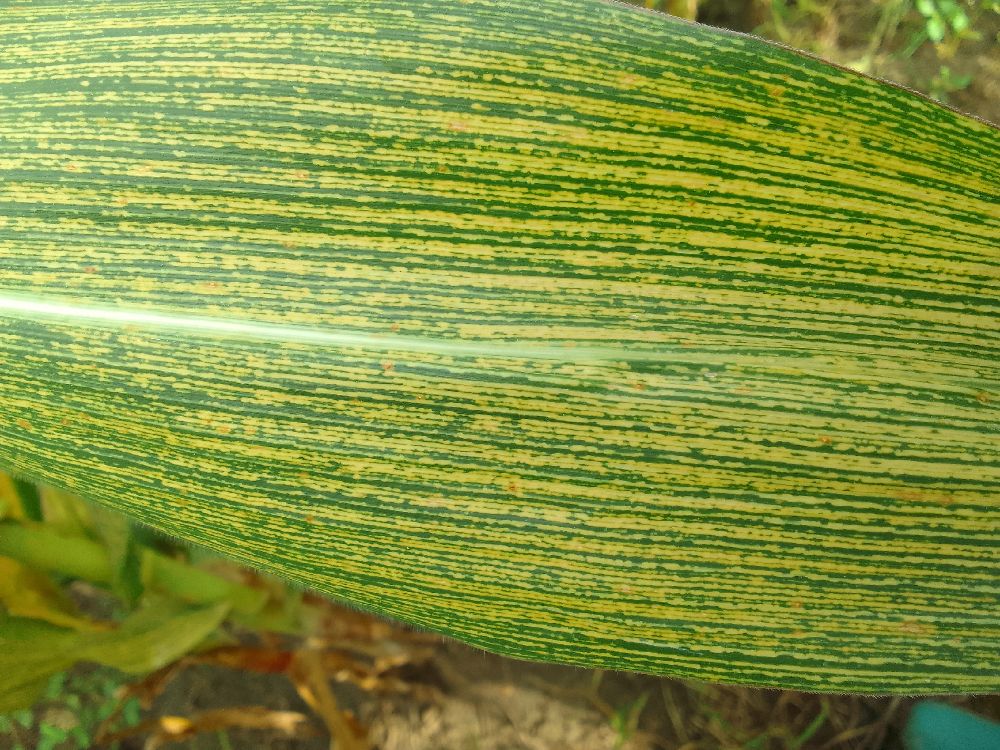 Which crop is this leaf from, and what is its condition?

maize, maize streak virus
